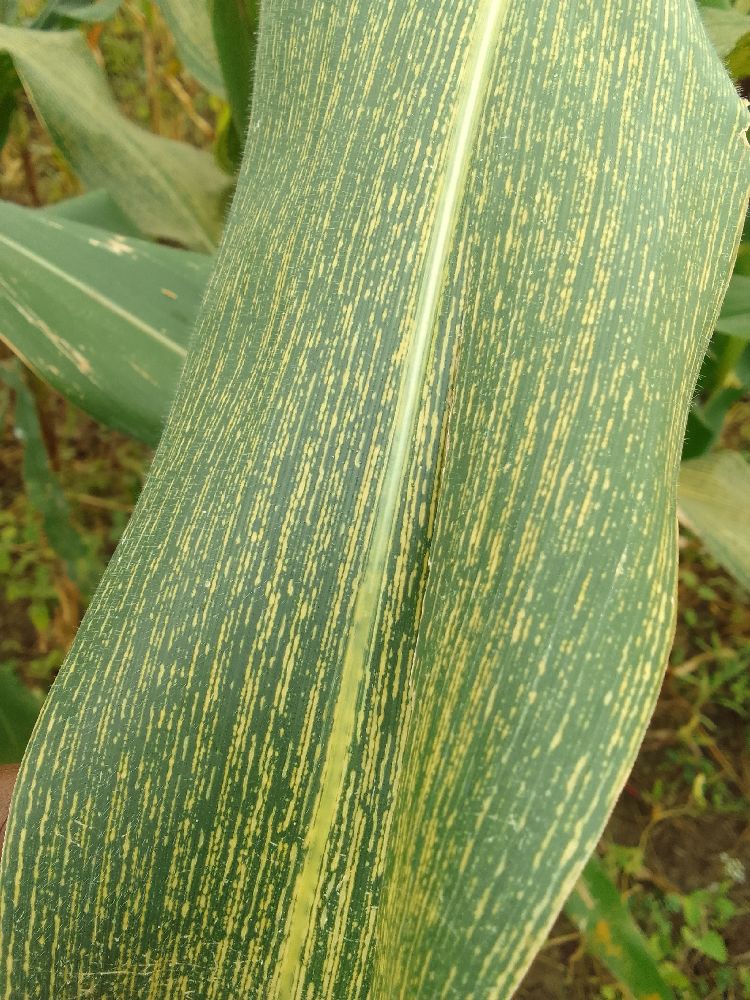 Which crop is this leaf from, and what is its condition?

maize, maize streak virus
